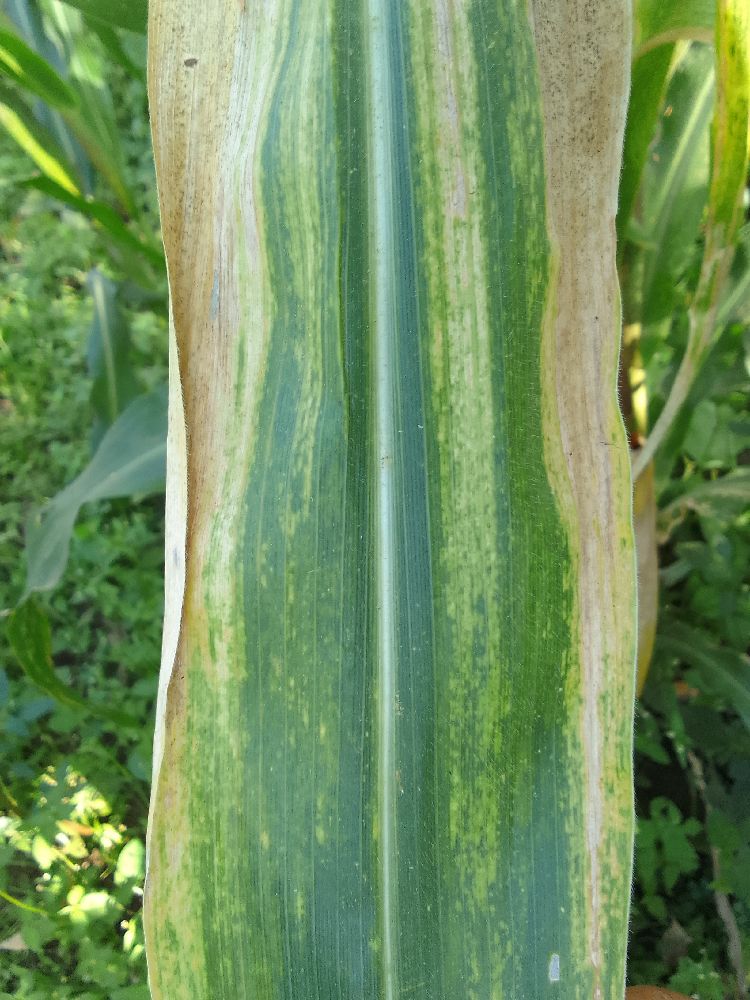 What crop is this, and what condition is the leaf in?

maize, maize lethal necrosis
